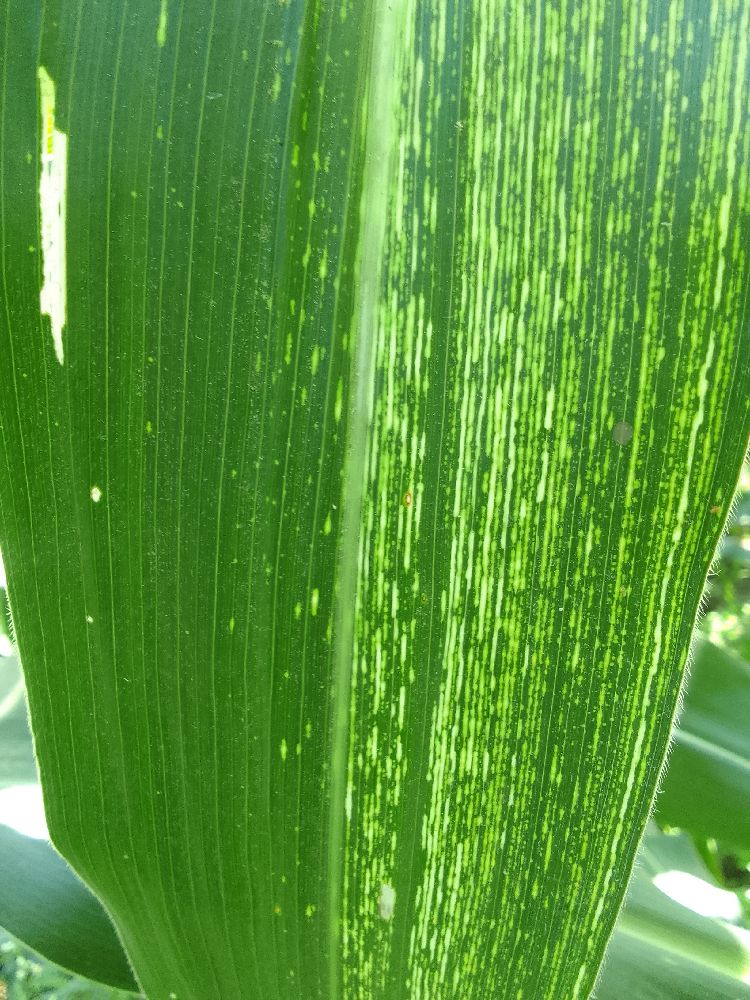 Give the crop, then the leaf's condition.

maize, maize streak virus
